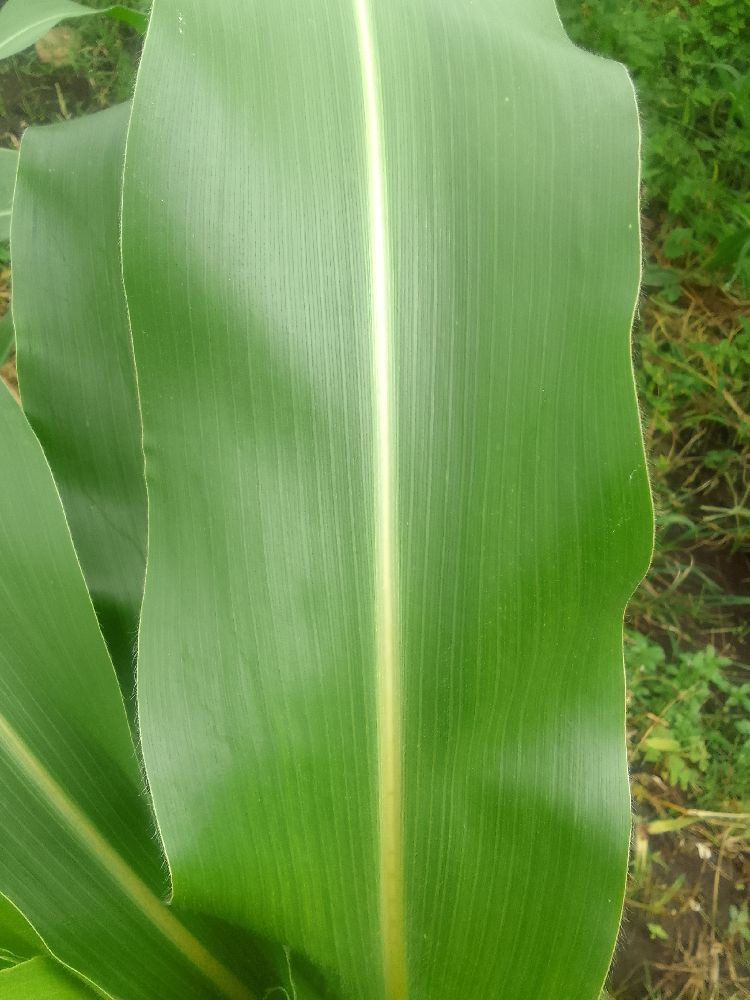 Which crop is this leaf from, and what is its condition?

maize, healthy
